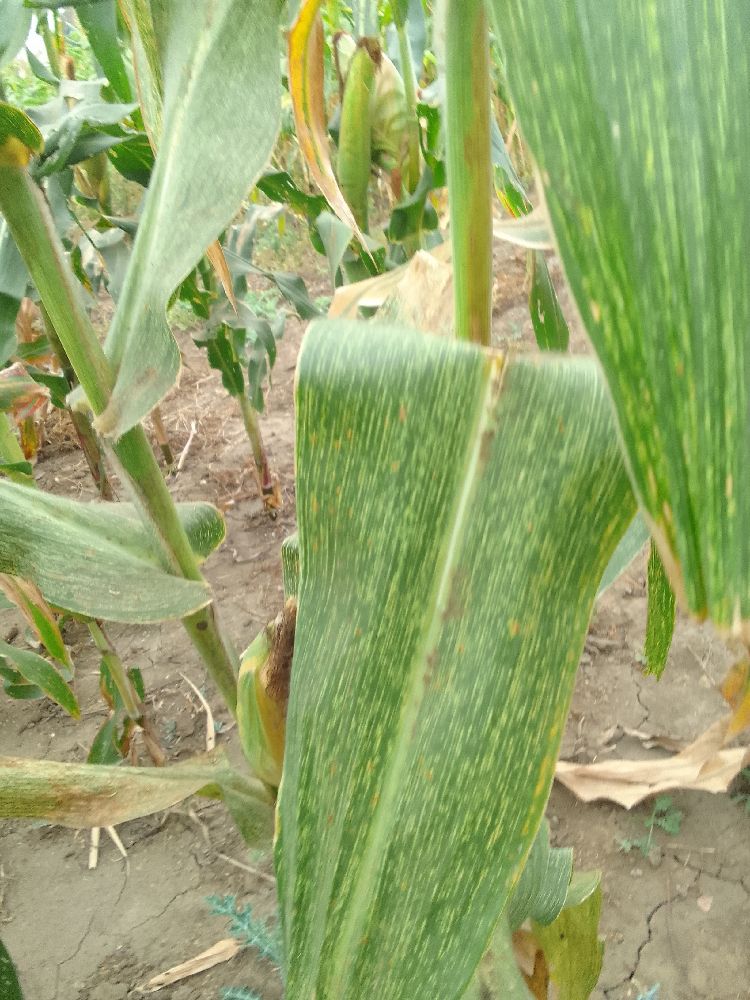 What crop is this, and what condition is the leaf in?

maize, maize streak virus
